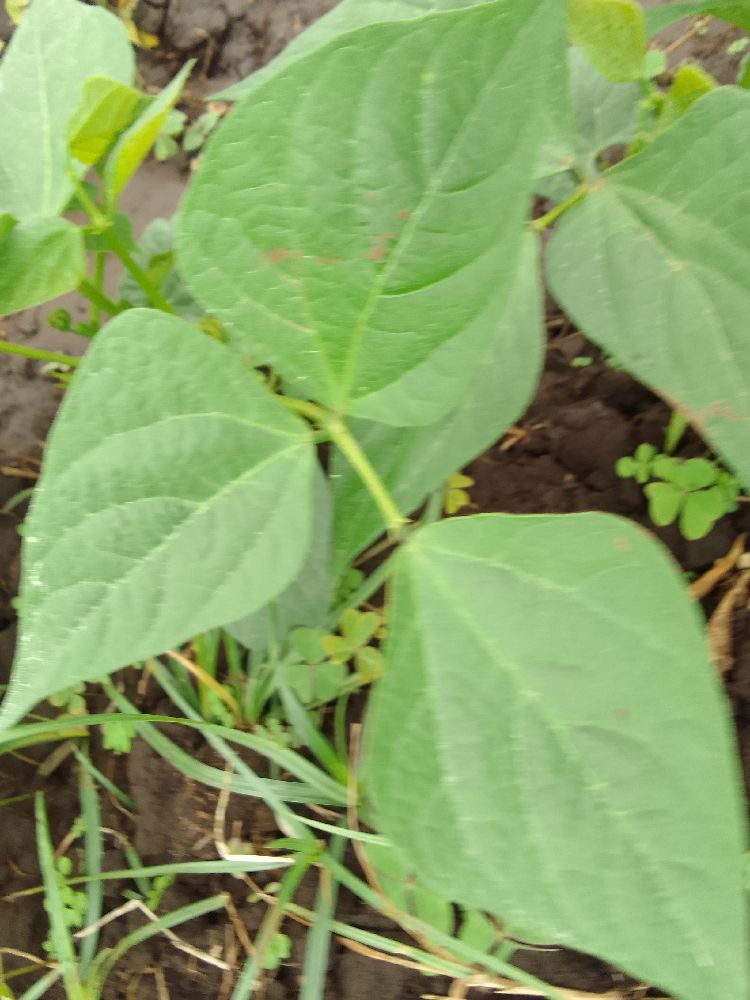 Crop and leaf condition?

common bean, healthy
